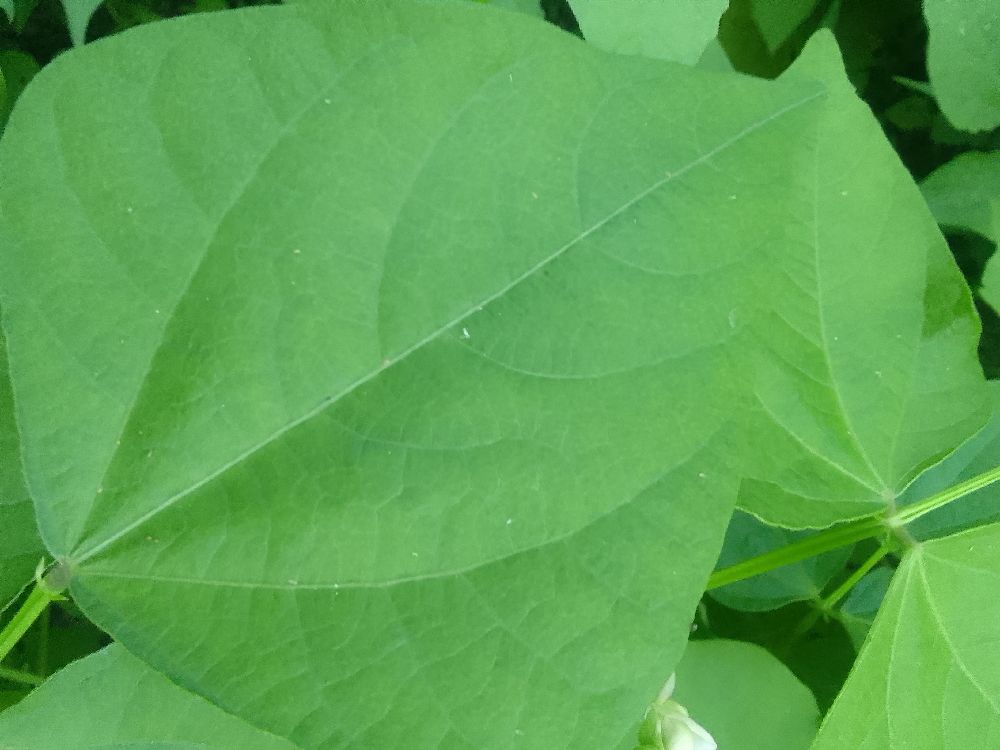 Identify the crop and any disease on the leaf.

common bean, healthy
